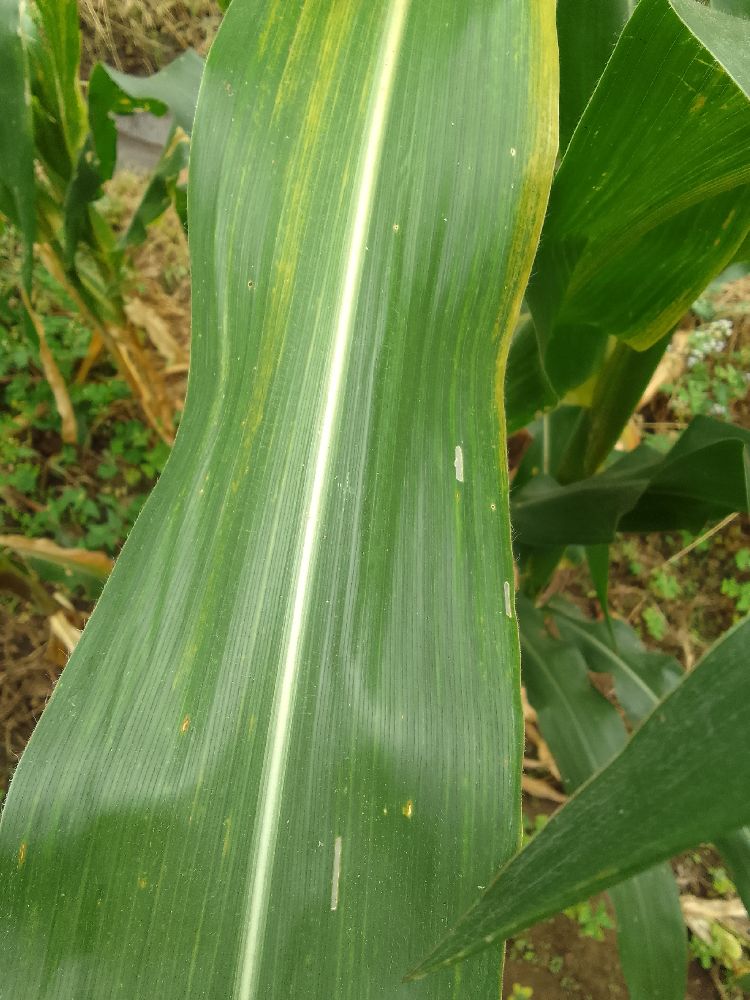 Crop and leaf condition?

maize, maize lethal necrosis
